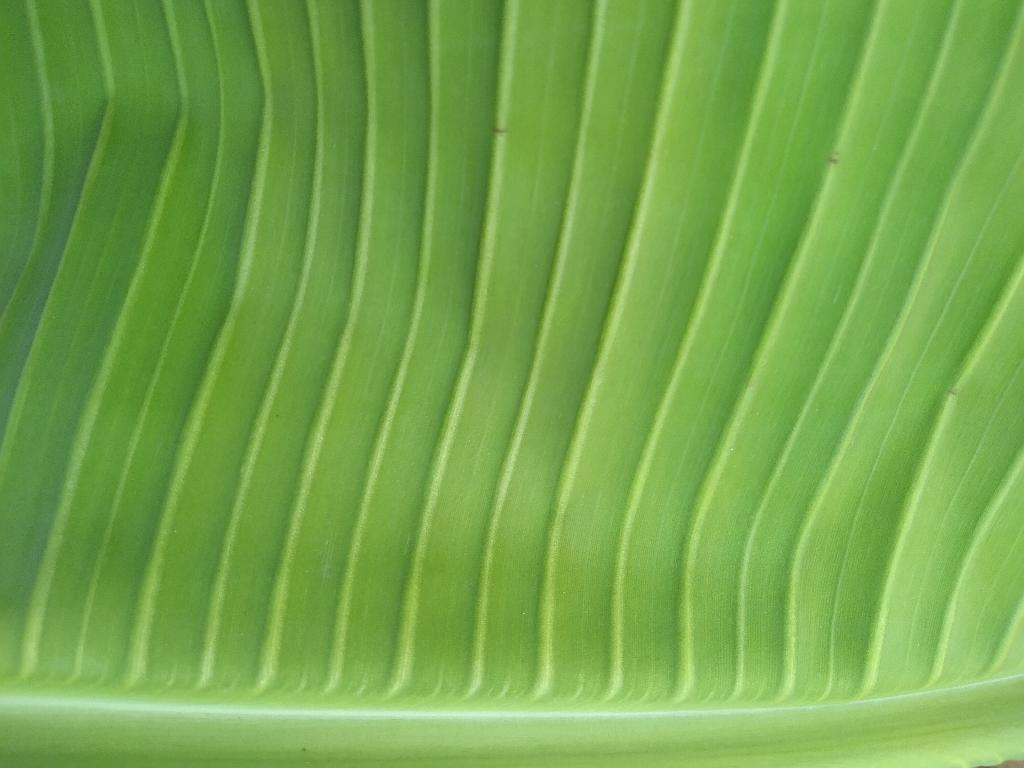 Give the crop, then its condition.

banana, healthy
